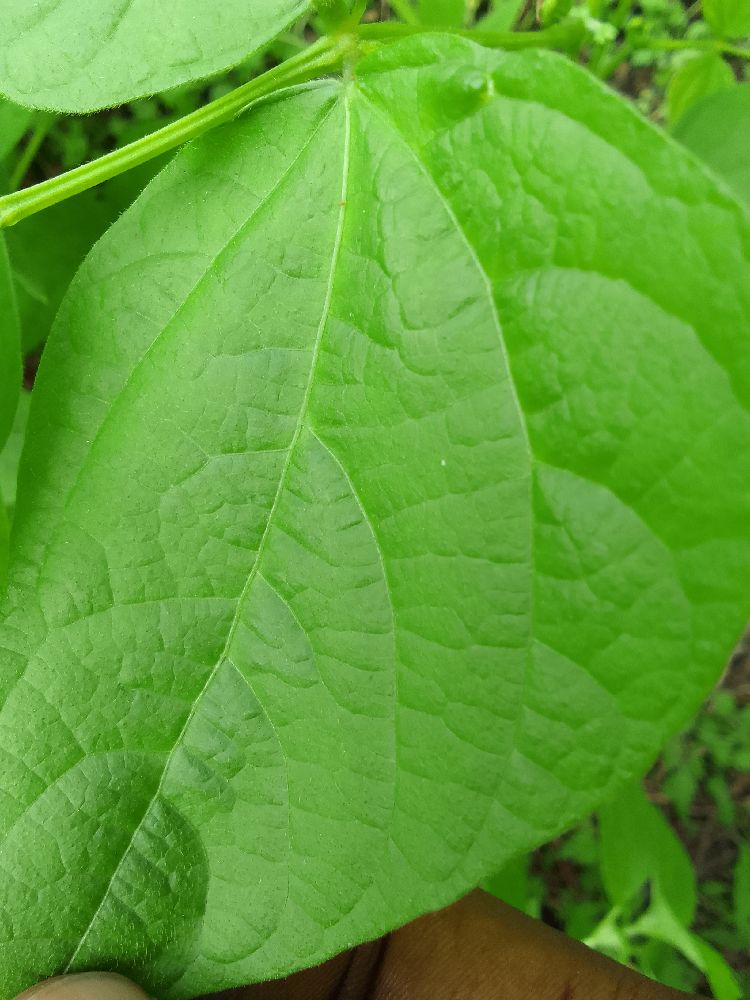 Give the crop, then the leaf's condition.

common bean, healthy
